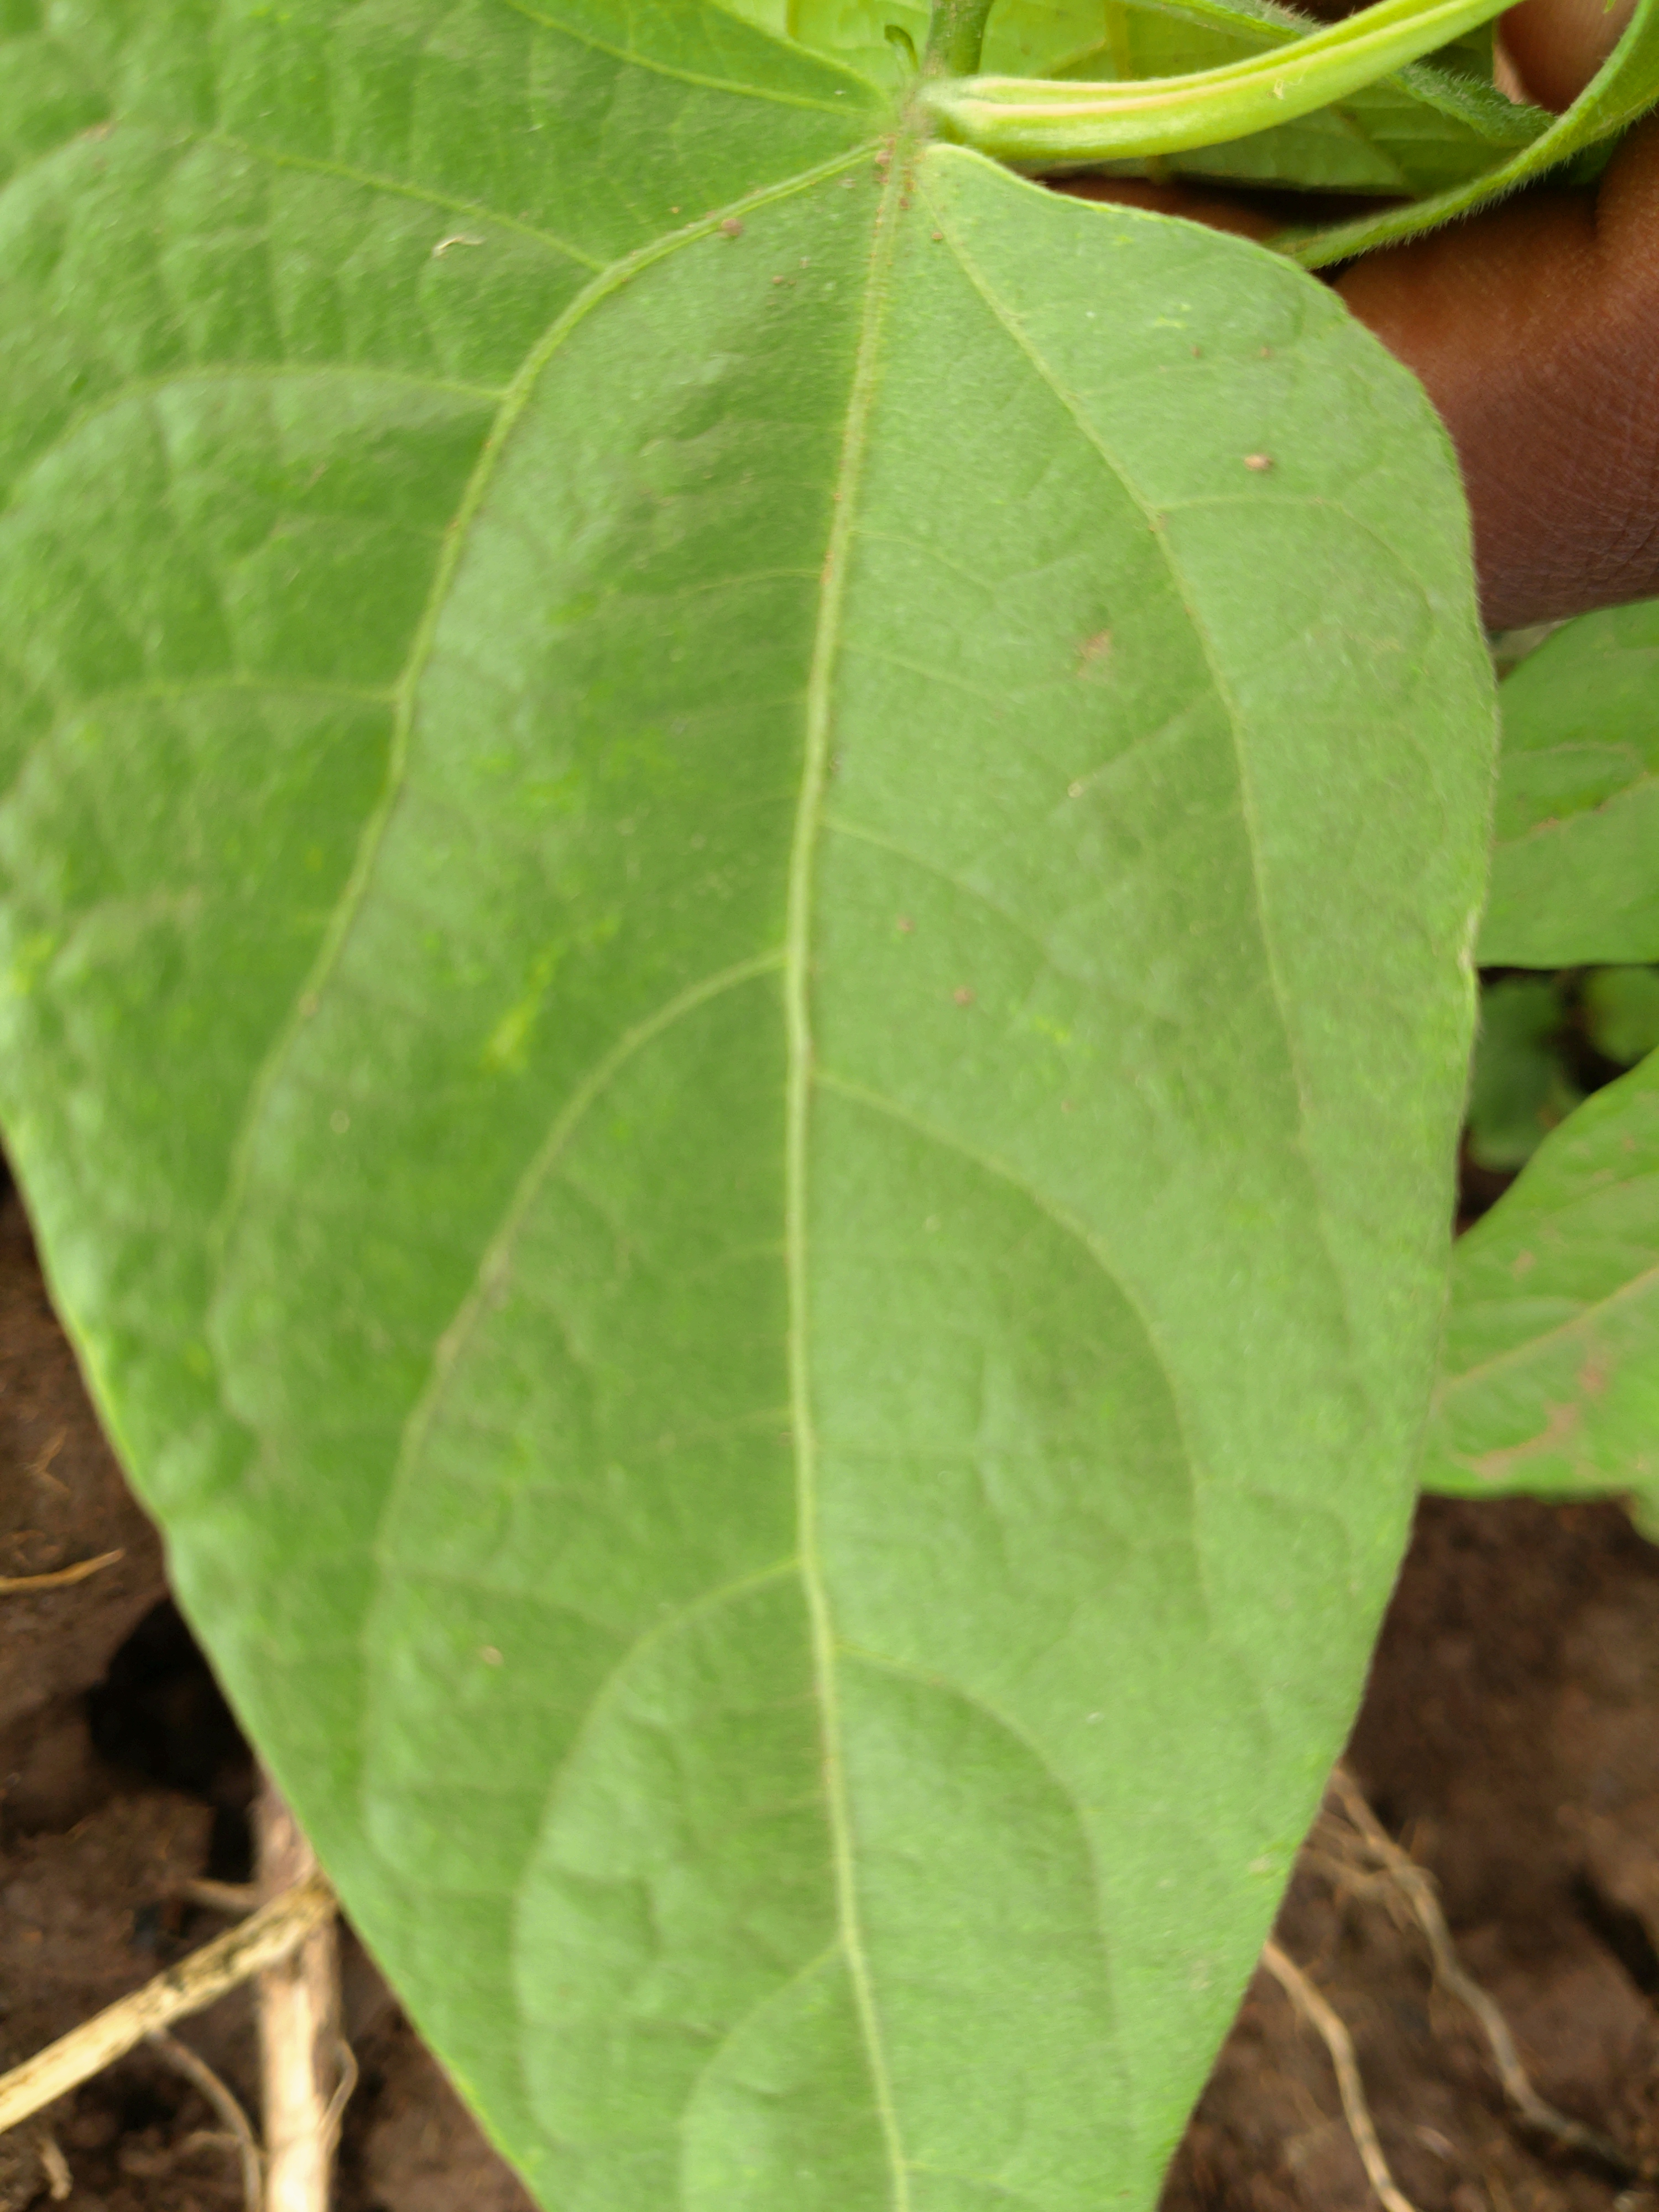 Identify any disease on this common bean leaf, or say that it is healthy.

healthy
